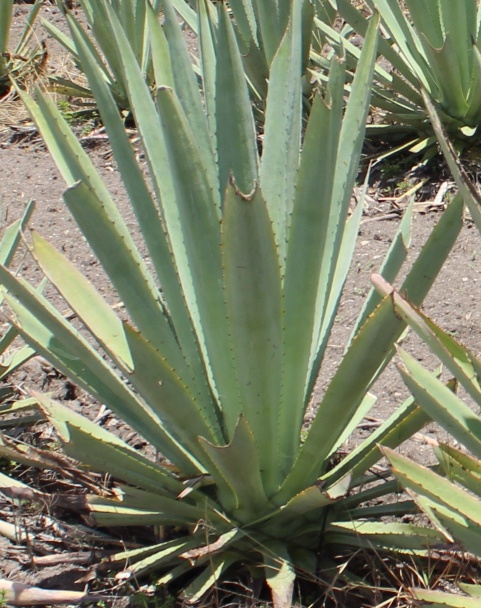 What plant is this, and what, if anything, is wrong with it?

agave, small
